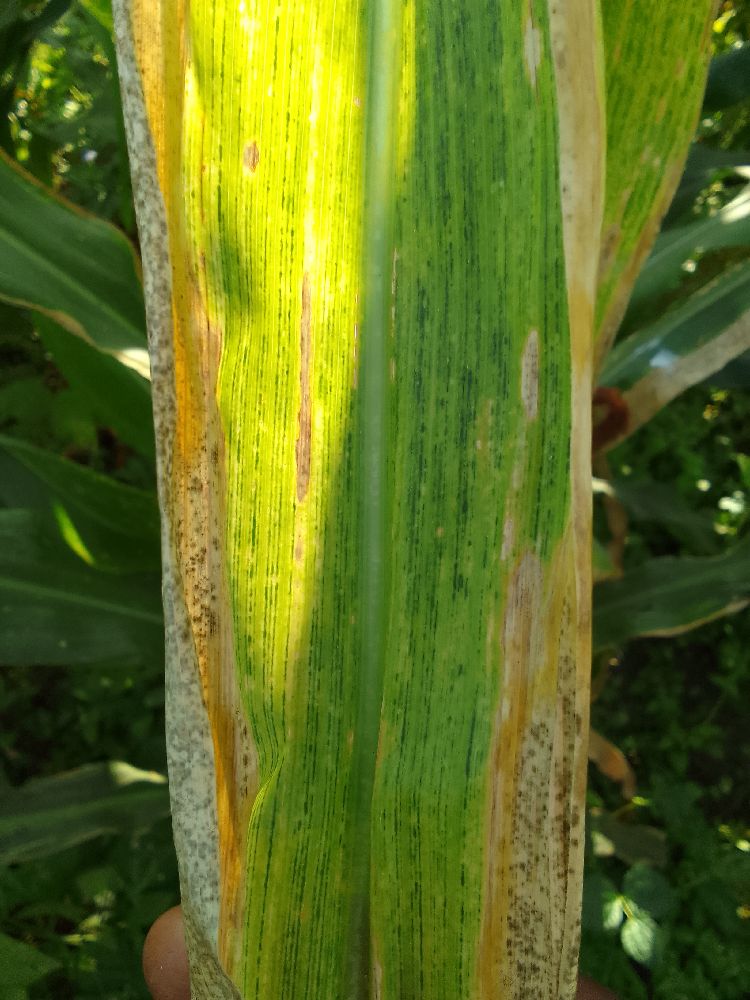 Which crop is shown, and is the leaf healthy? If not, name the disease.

maize, maize lethal necrosis
